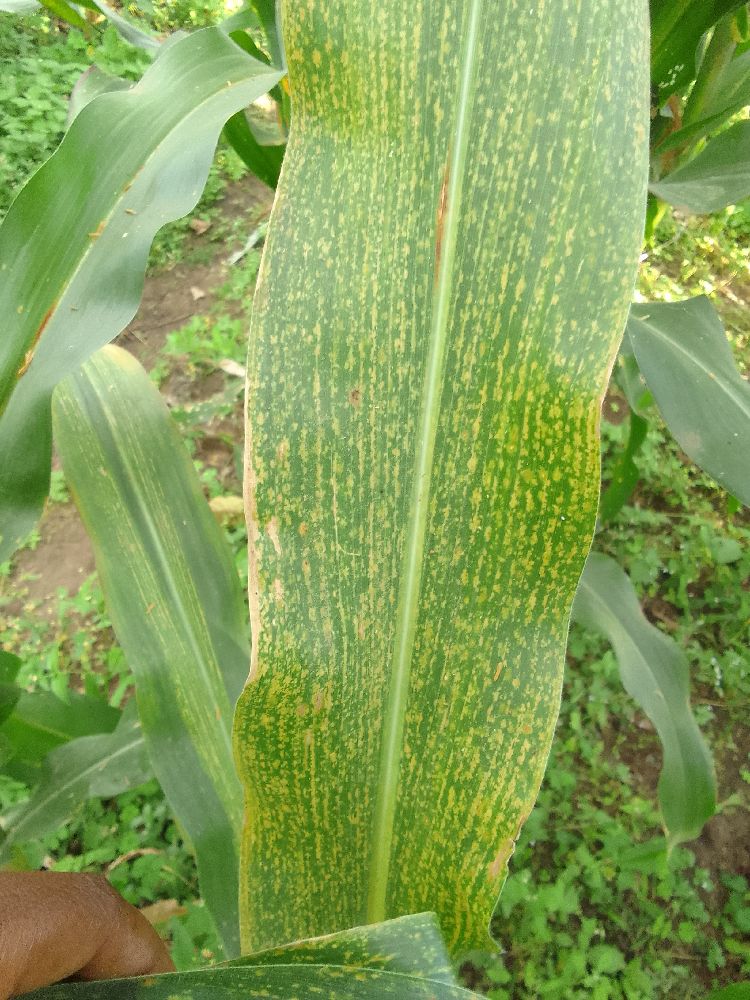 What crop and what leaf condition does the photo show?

maize, maize lethal necrosis
